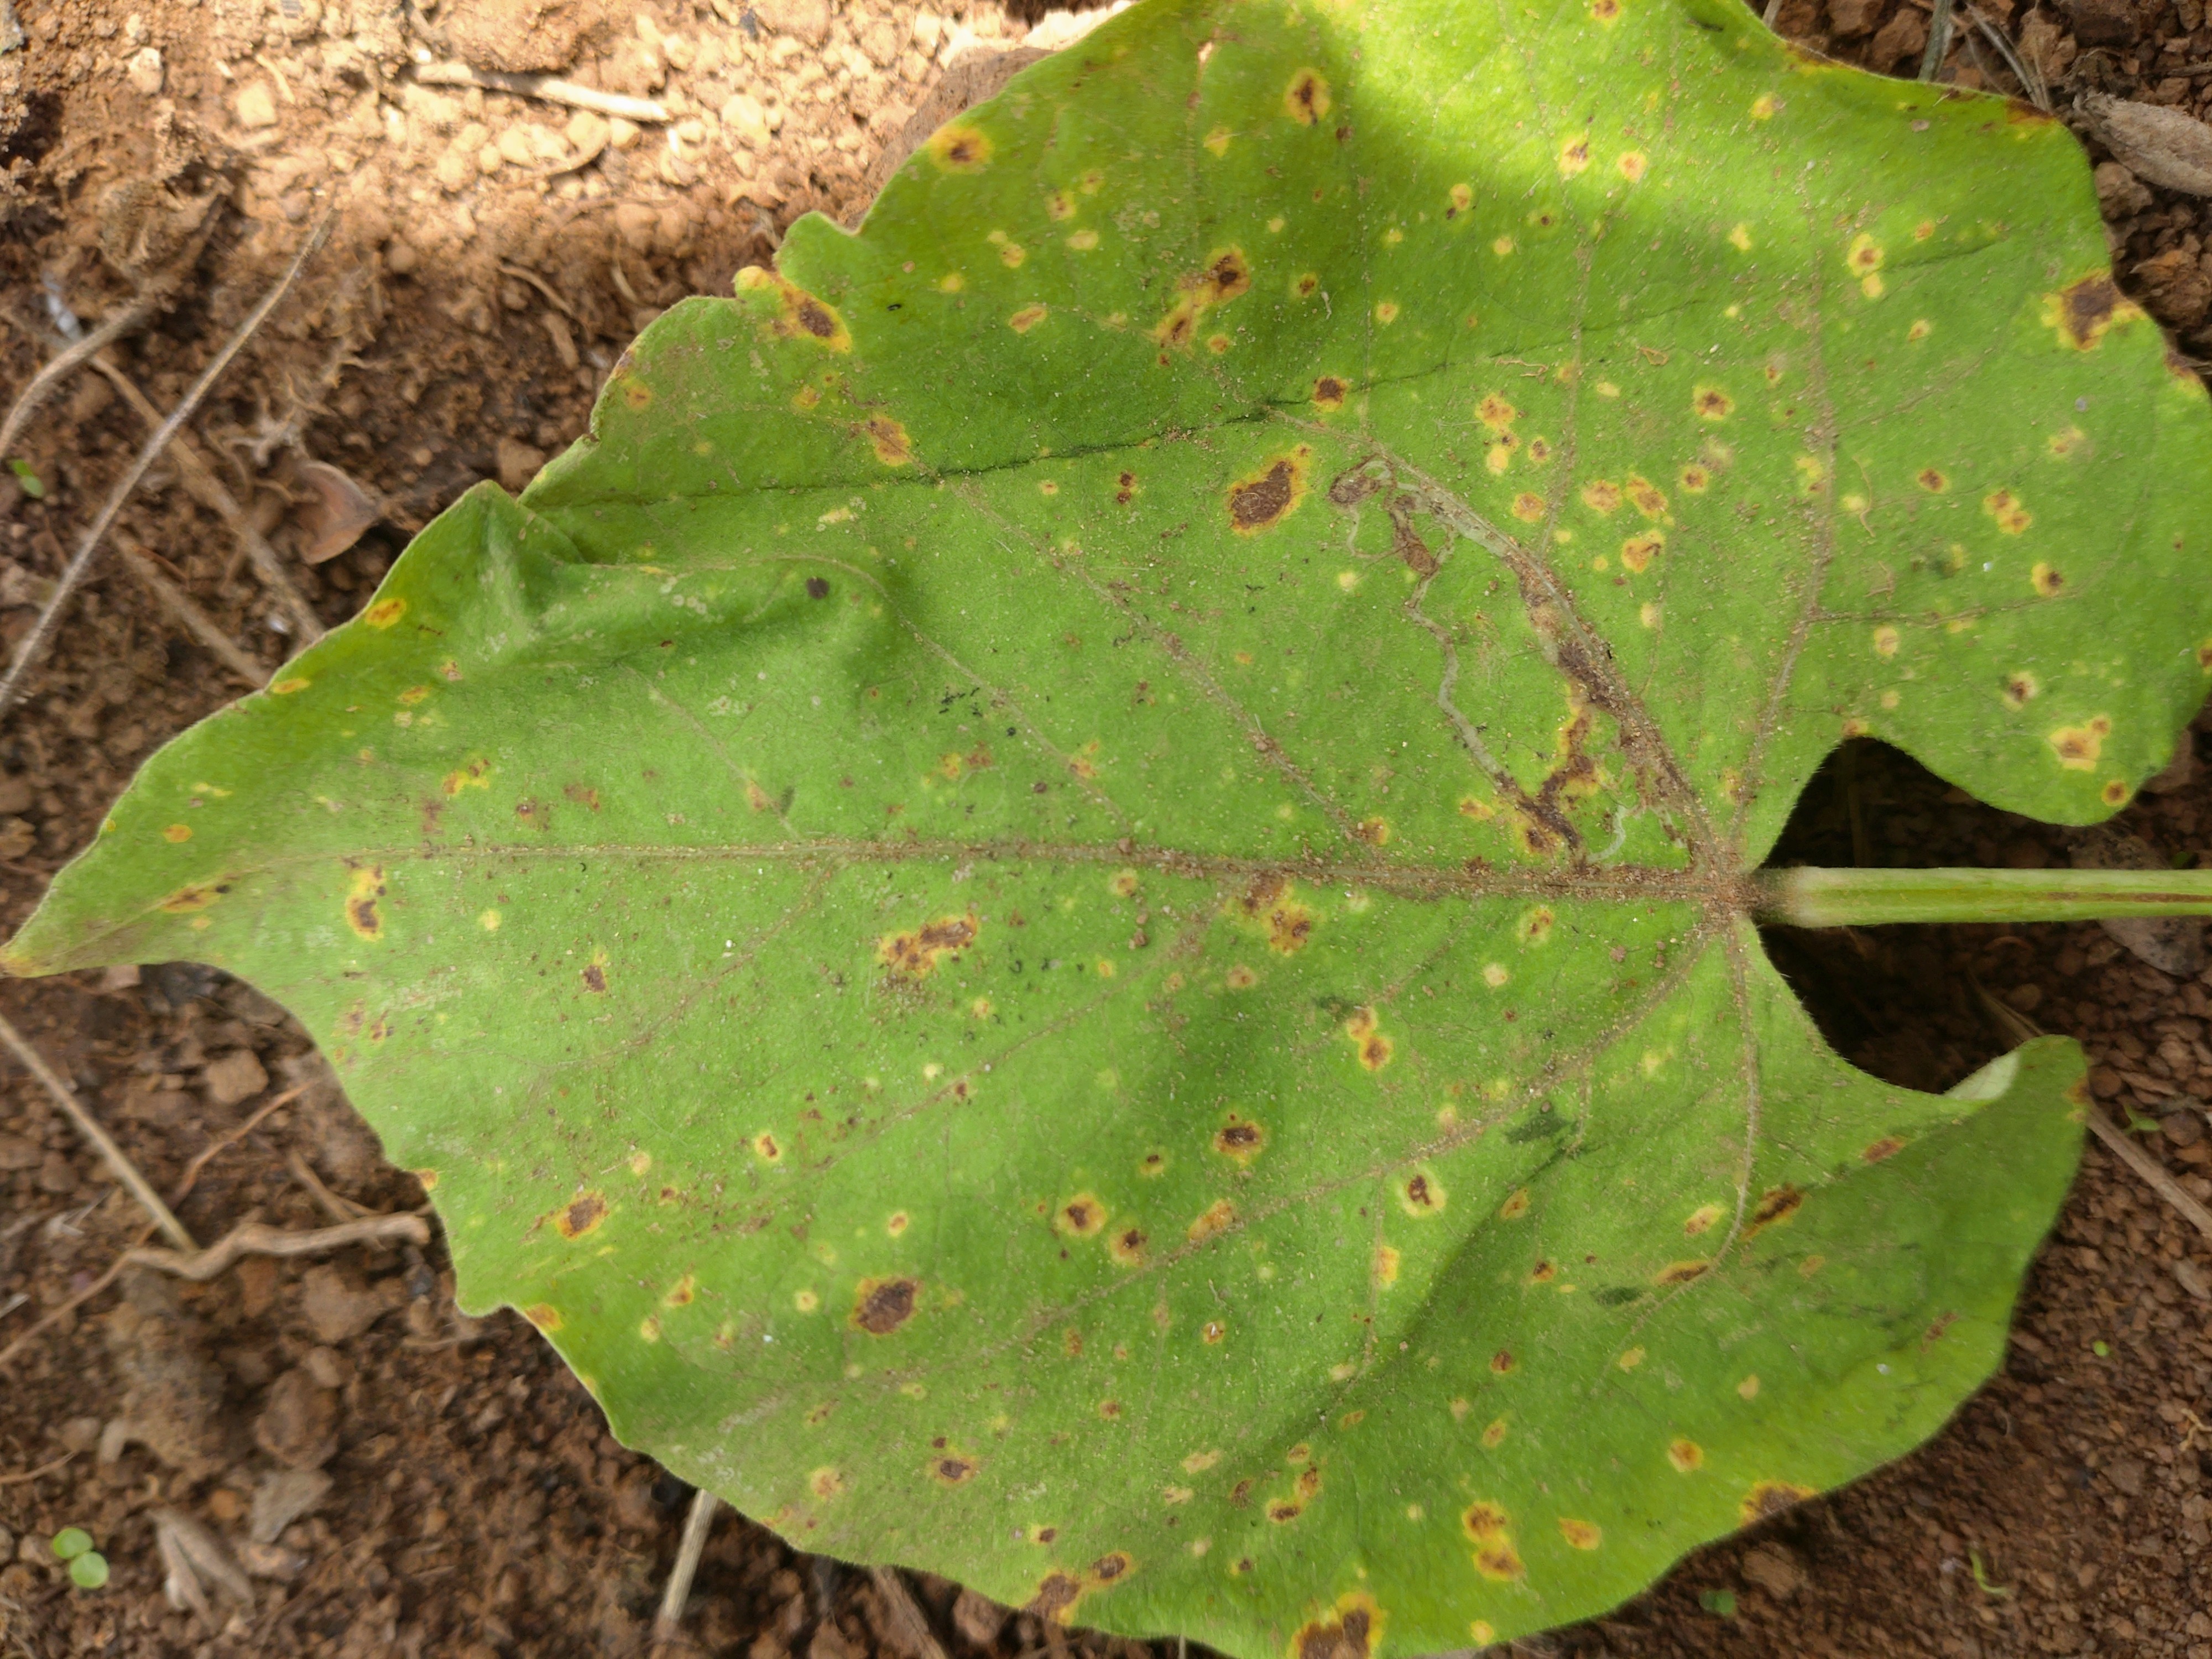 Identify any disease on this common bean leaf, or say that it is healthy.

rust
